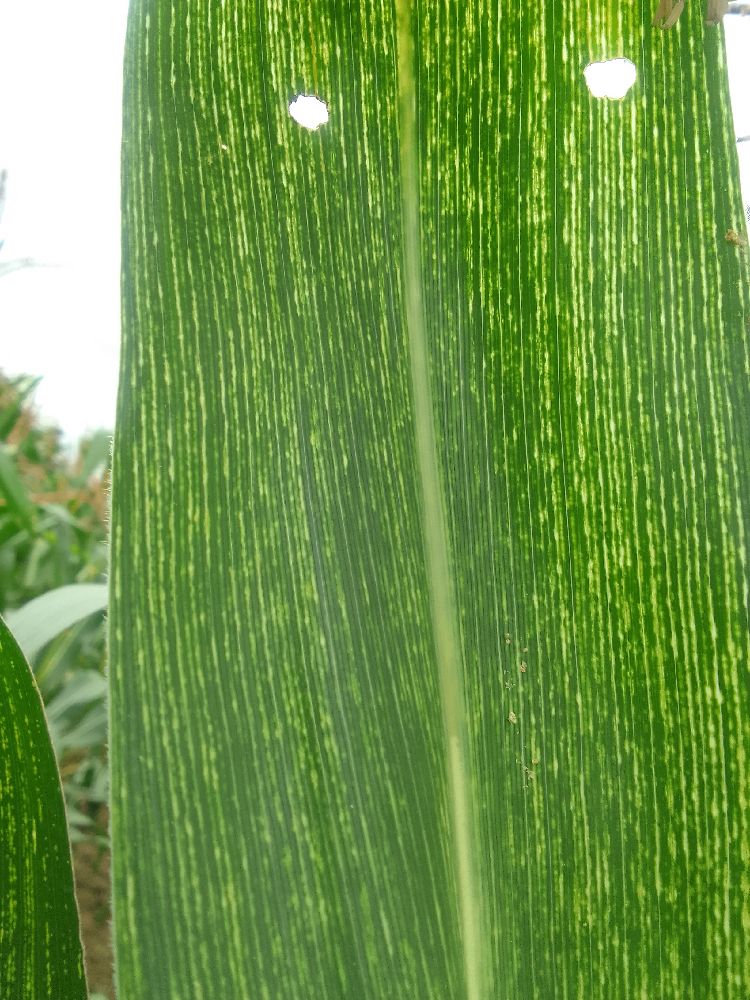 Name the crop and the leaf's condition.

maize, maize streak virus
